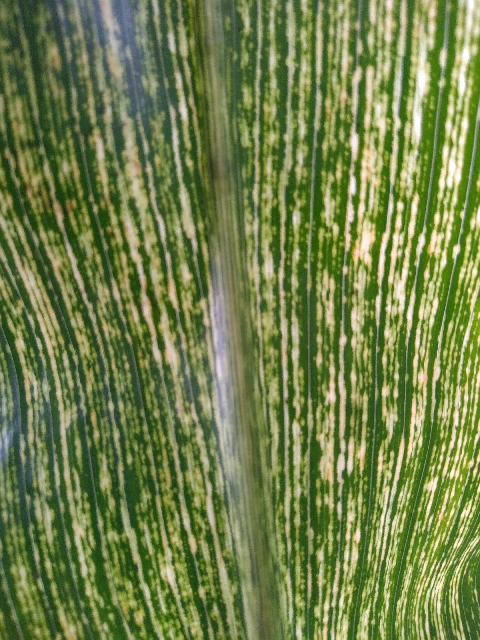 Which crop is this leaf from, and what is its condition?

maize, maize streak virus
